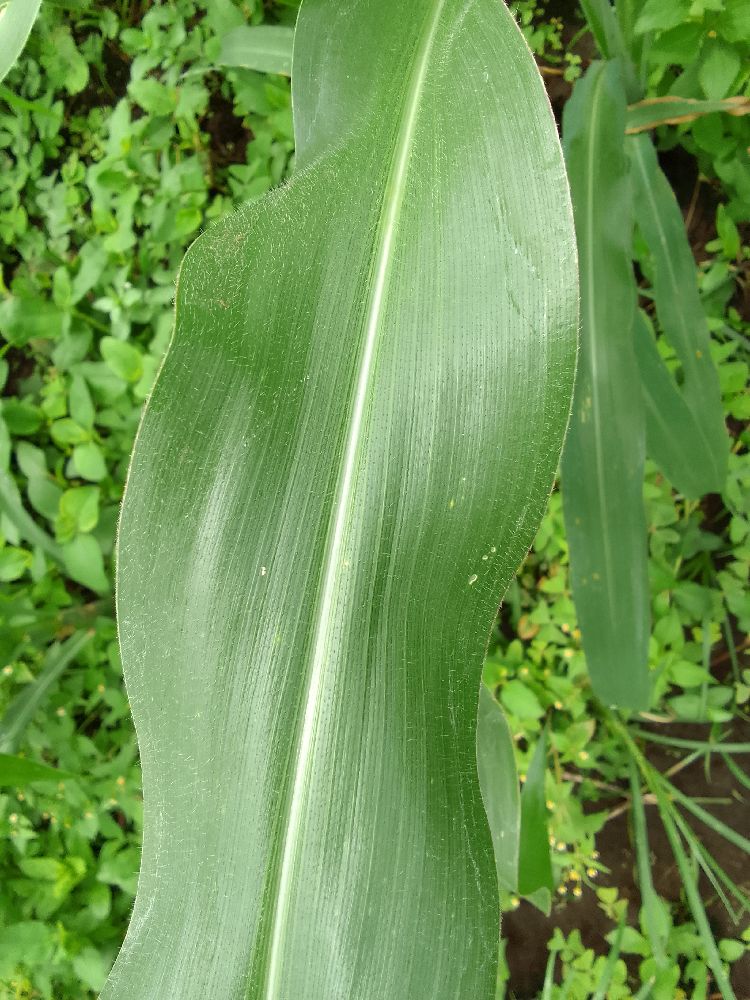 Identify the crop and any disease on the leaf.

maize, healthy
